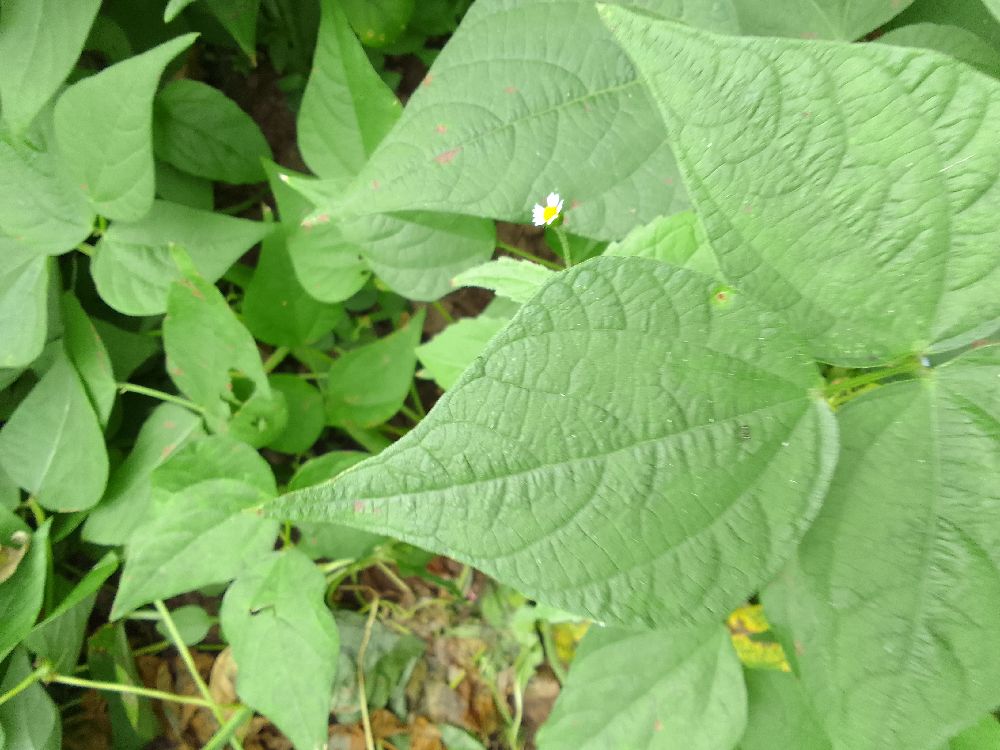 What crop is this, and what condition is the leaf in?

common bean, healthy
